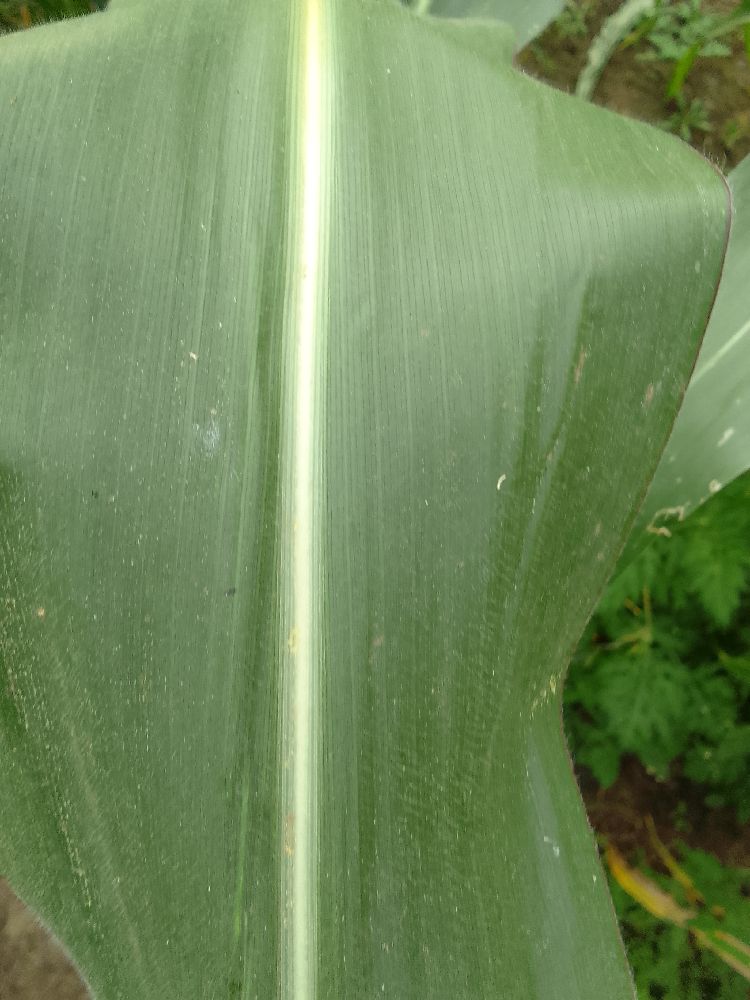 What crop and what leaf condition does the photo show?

maize, healthy
